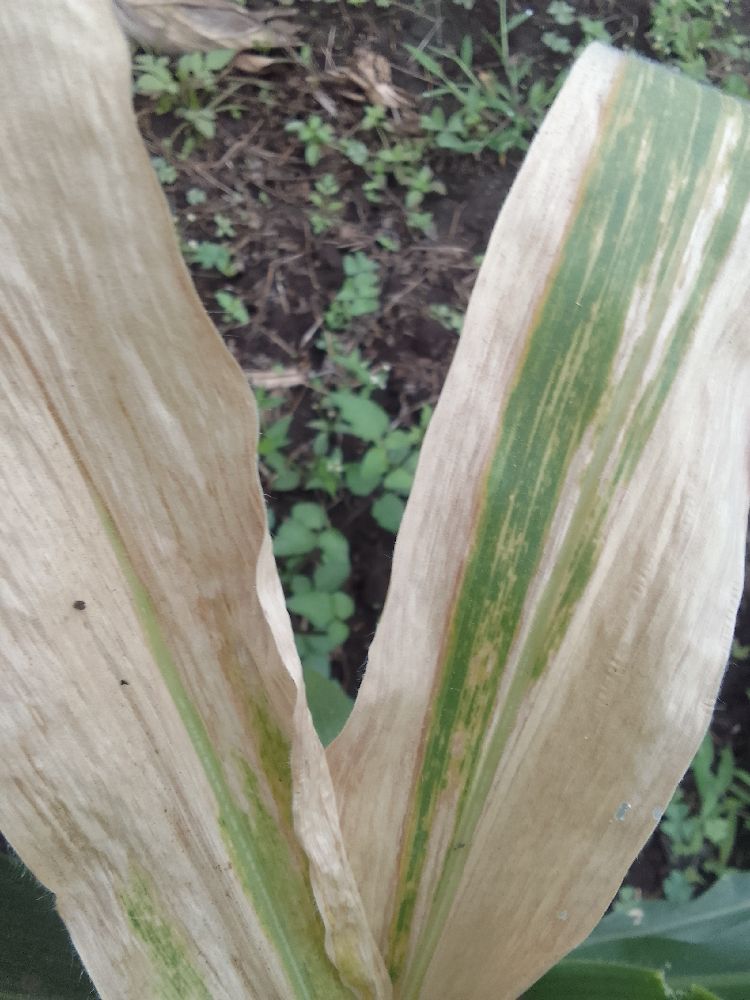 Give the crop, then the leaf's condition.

maize, maize lethal necrosis
